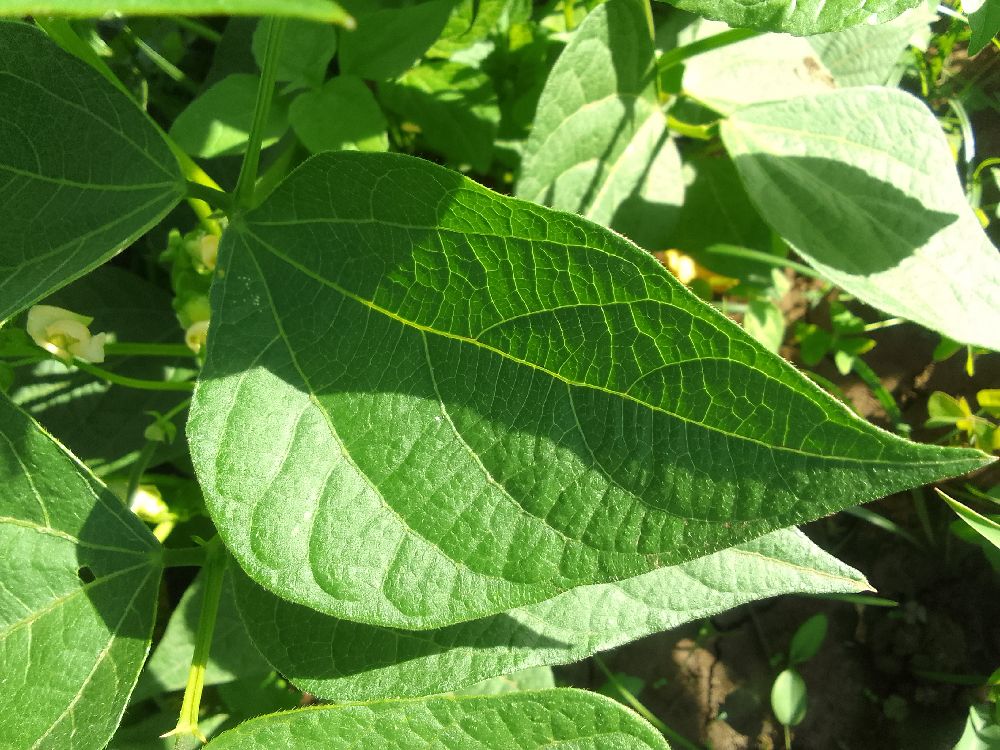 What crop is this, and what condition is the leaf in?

common bean, healthy
